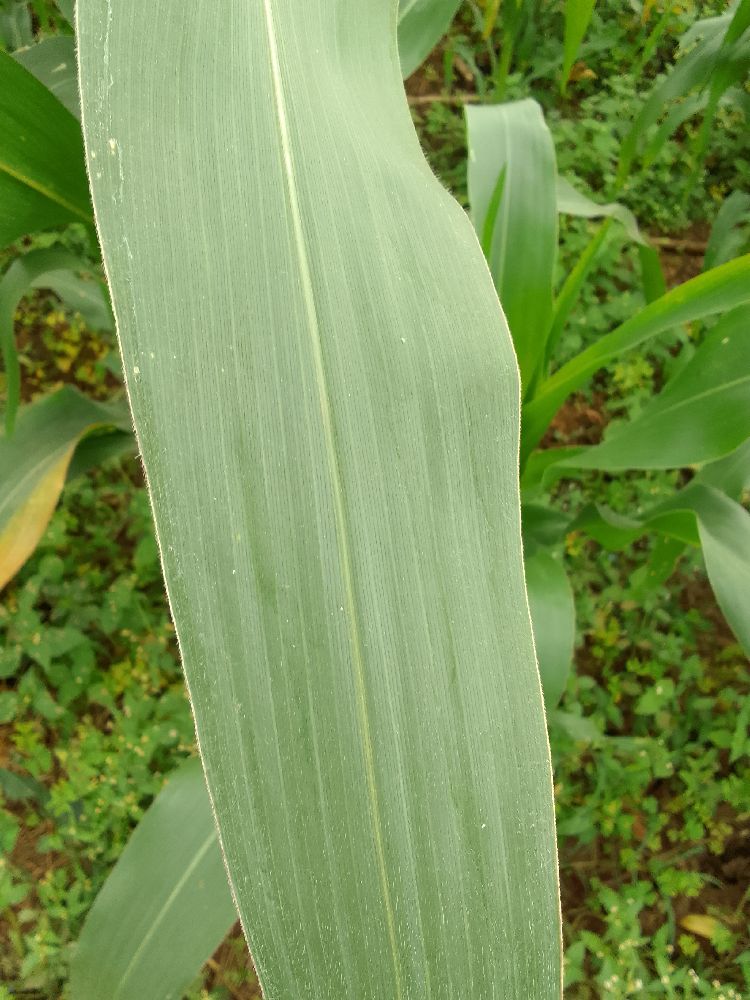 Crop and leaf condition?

maize, healthy
